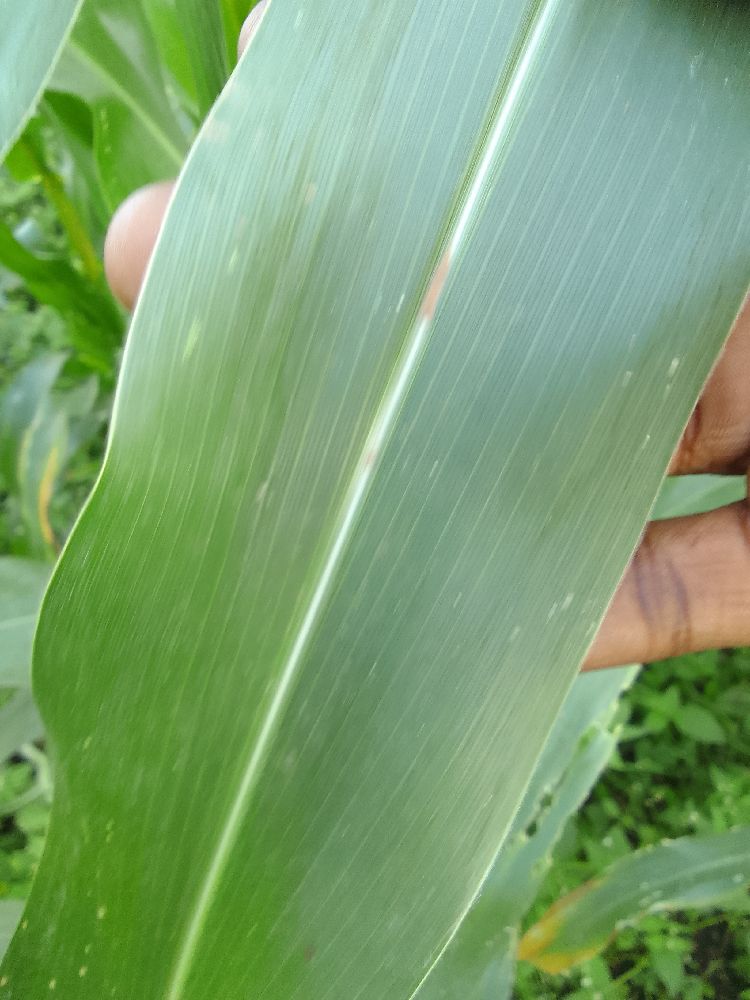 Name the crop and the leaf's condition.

maize, healthy
